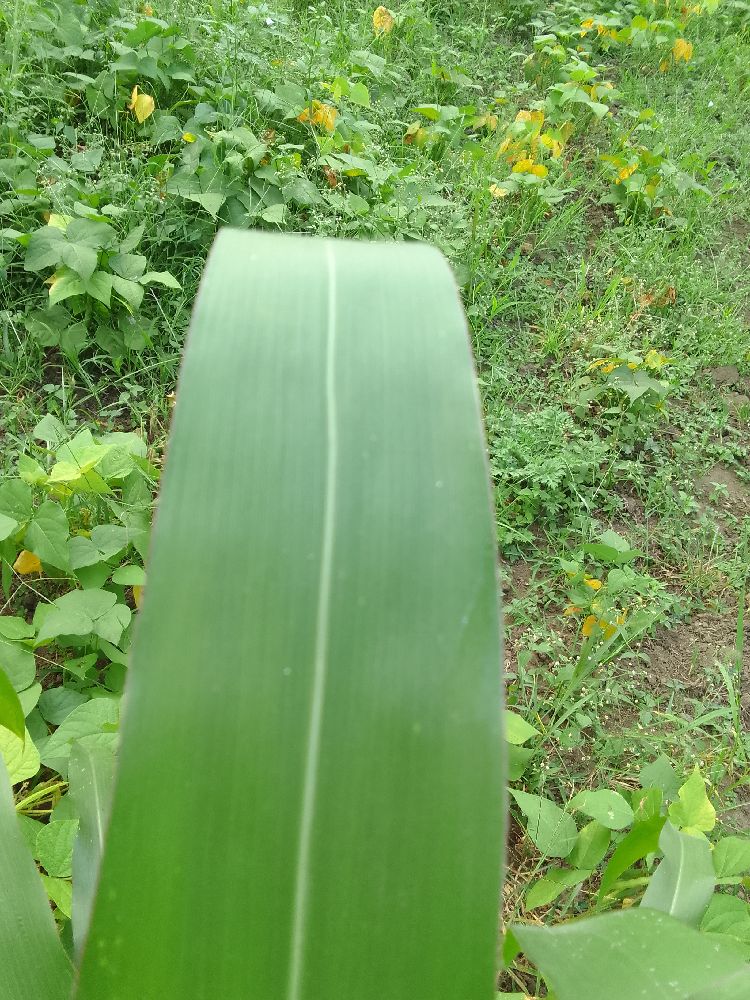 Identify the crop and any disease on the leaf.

maize, healthy
